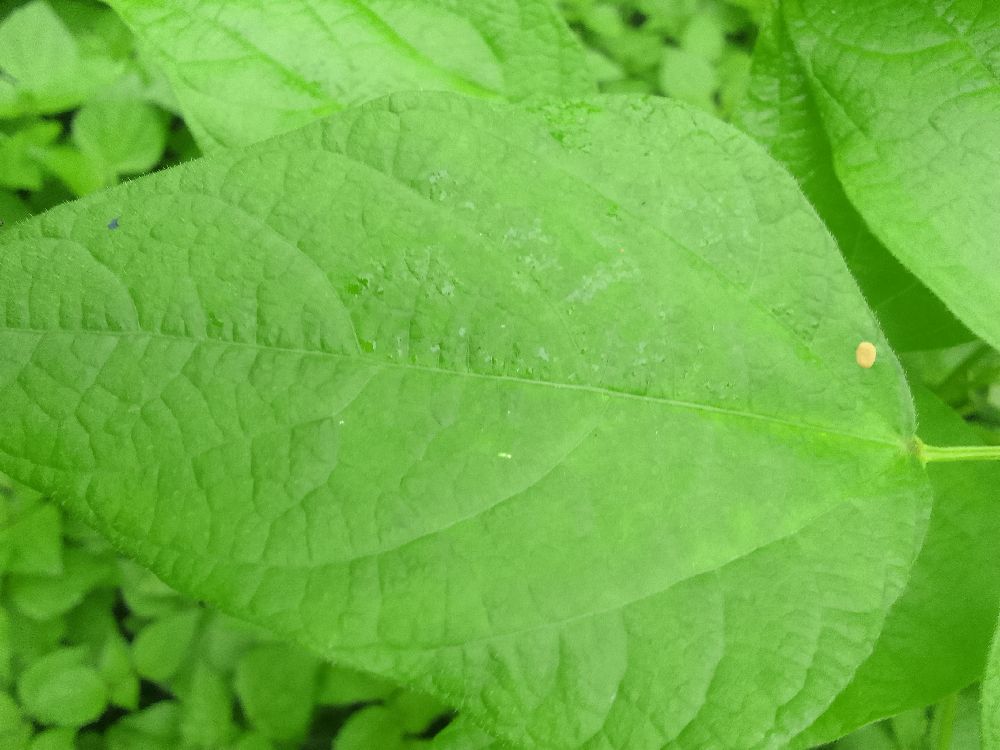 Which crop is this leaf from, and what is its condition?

common bean, healthy
